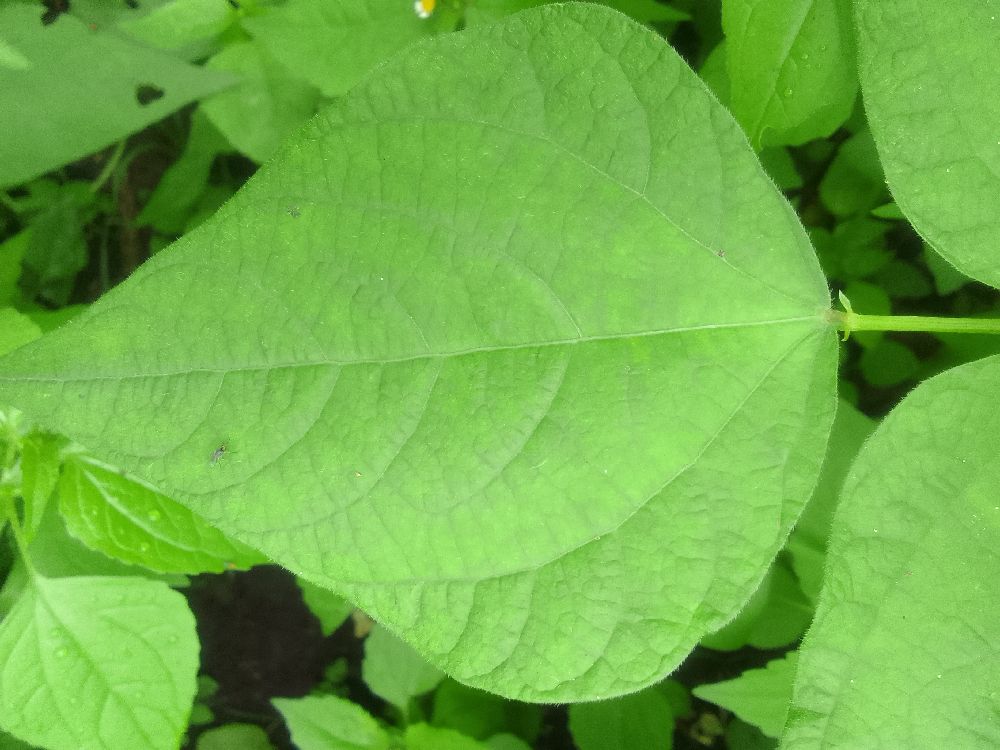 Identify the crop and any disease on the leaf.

common bean, healthy
